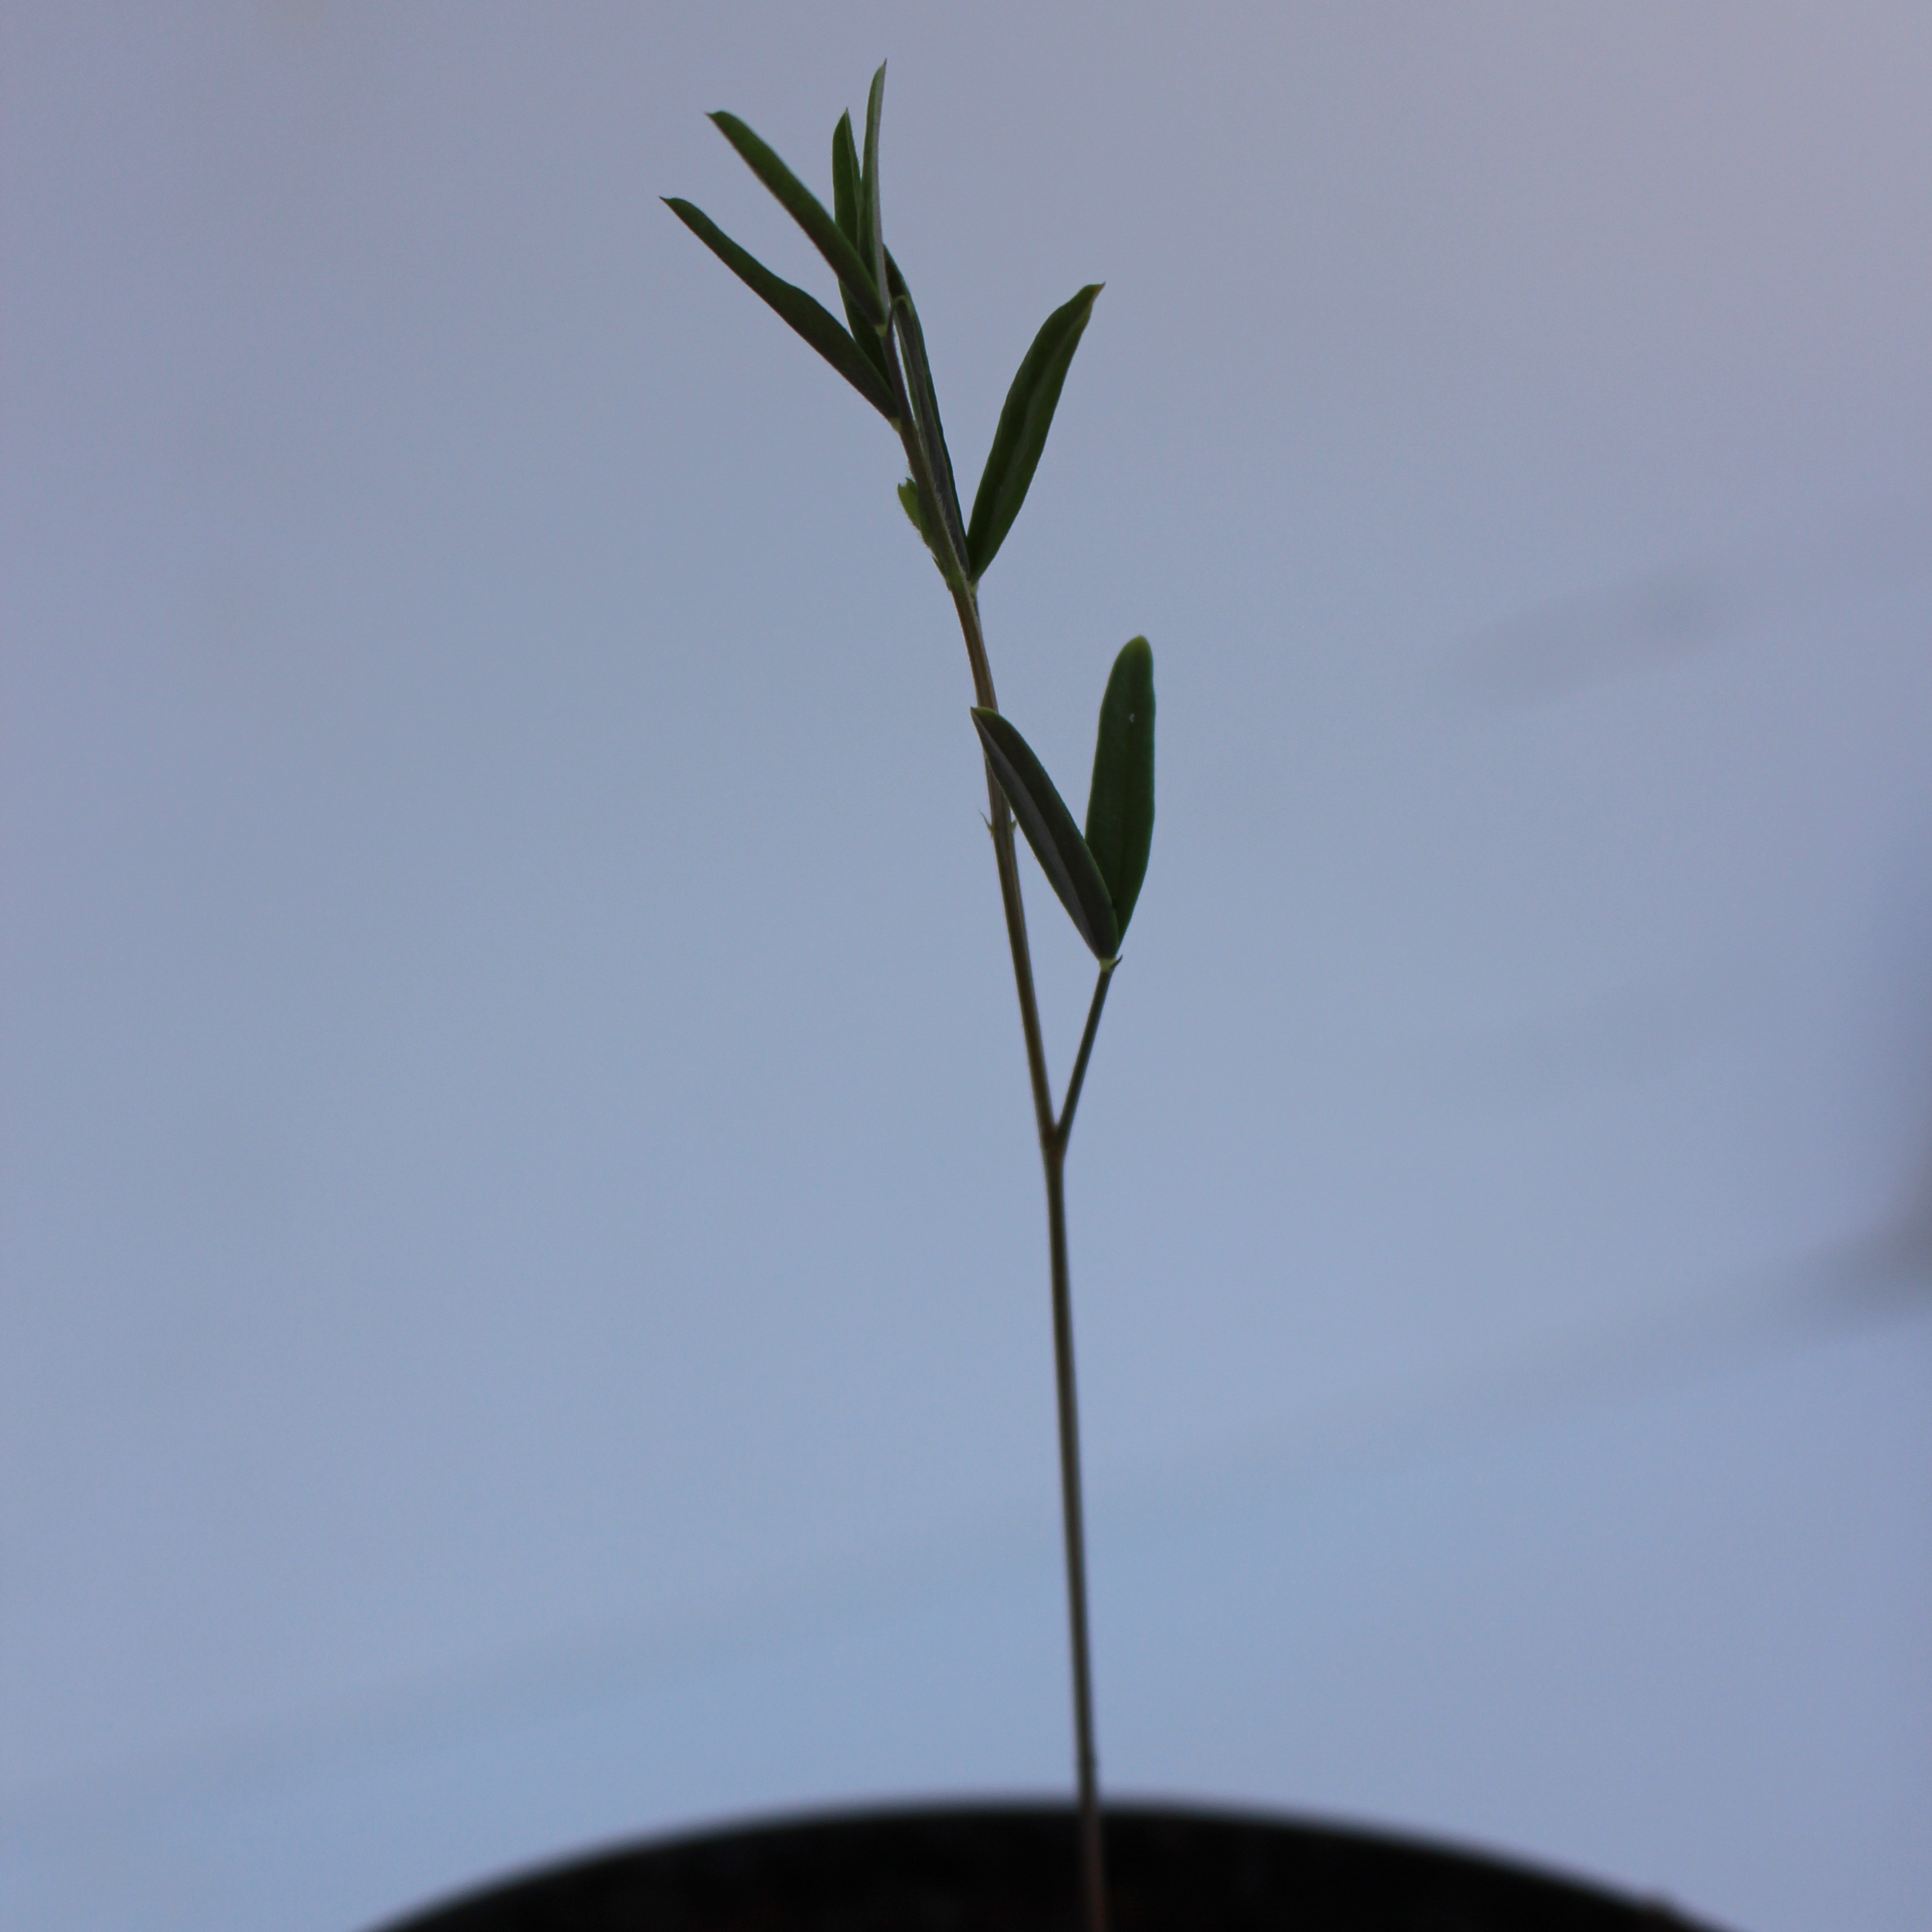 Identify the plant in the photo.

Vicia sativa
